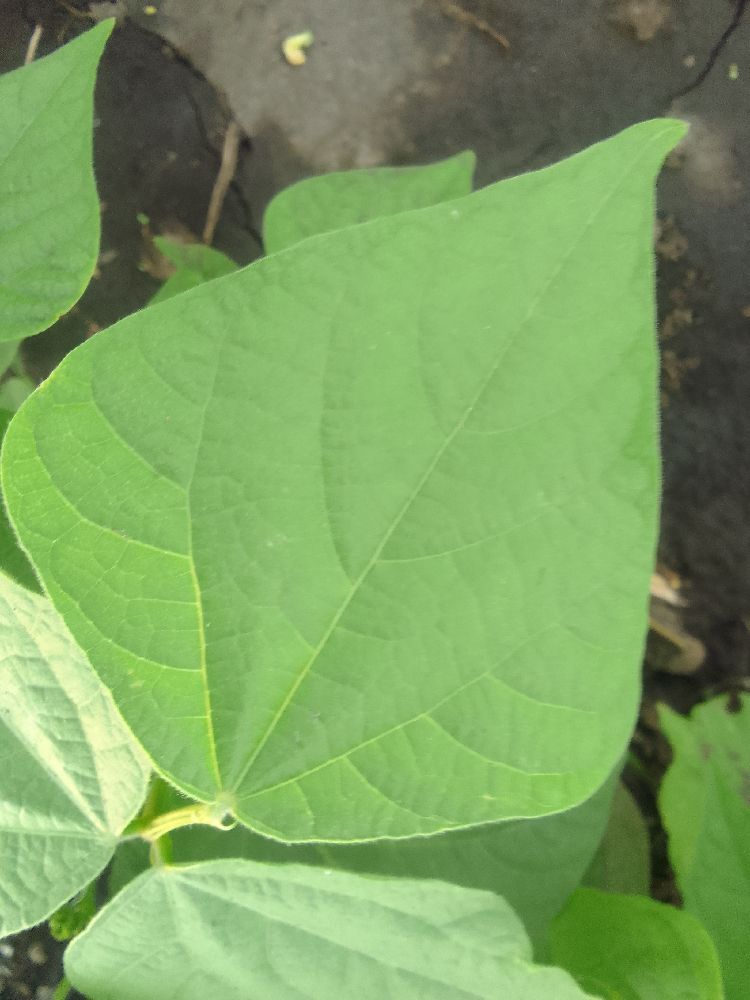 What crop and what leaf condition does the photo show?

common bean, healthy
